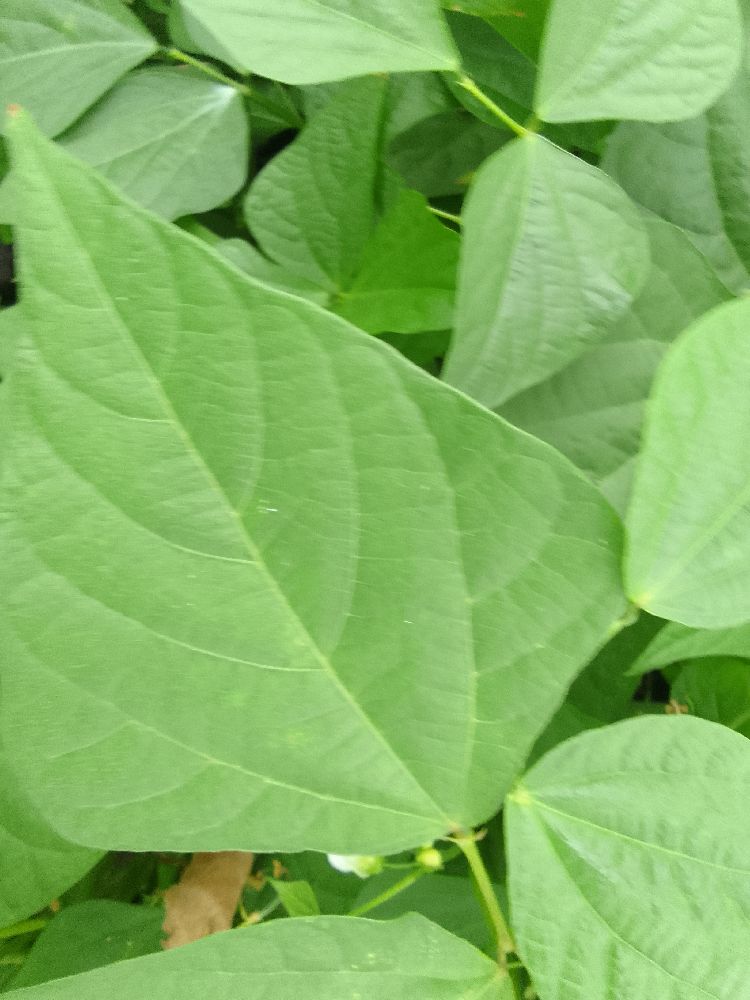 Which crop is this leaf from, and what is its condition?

common bean, healthy
